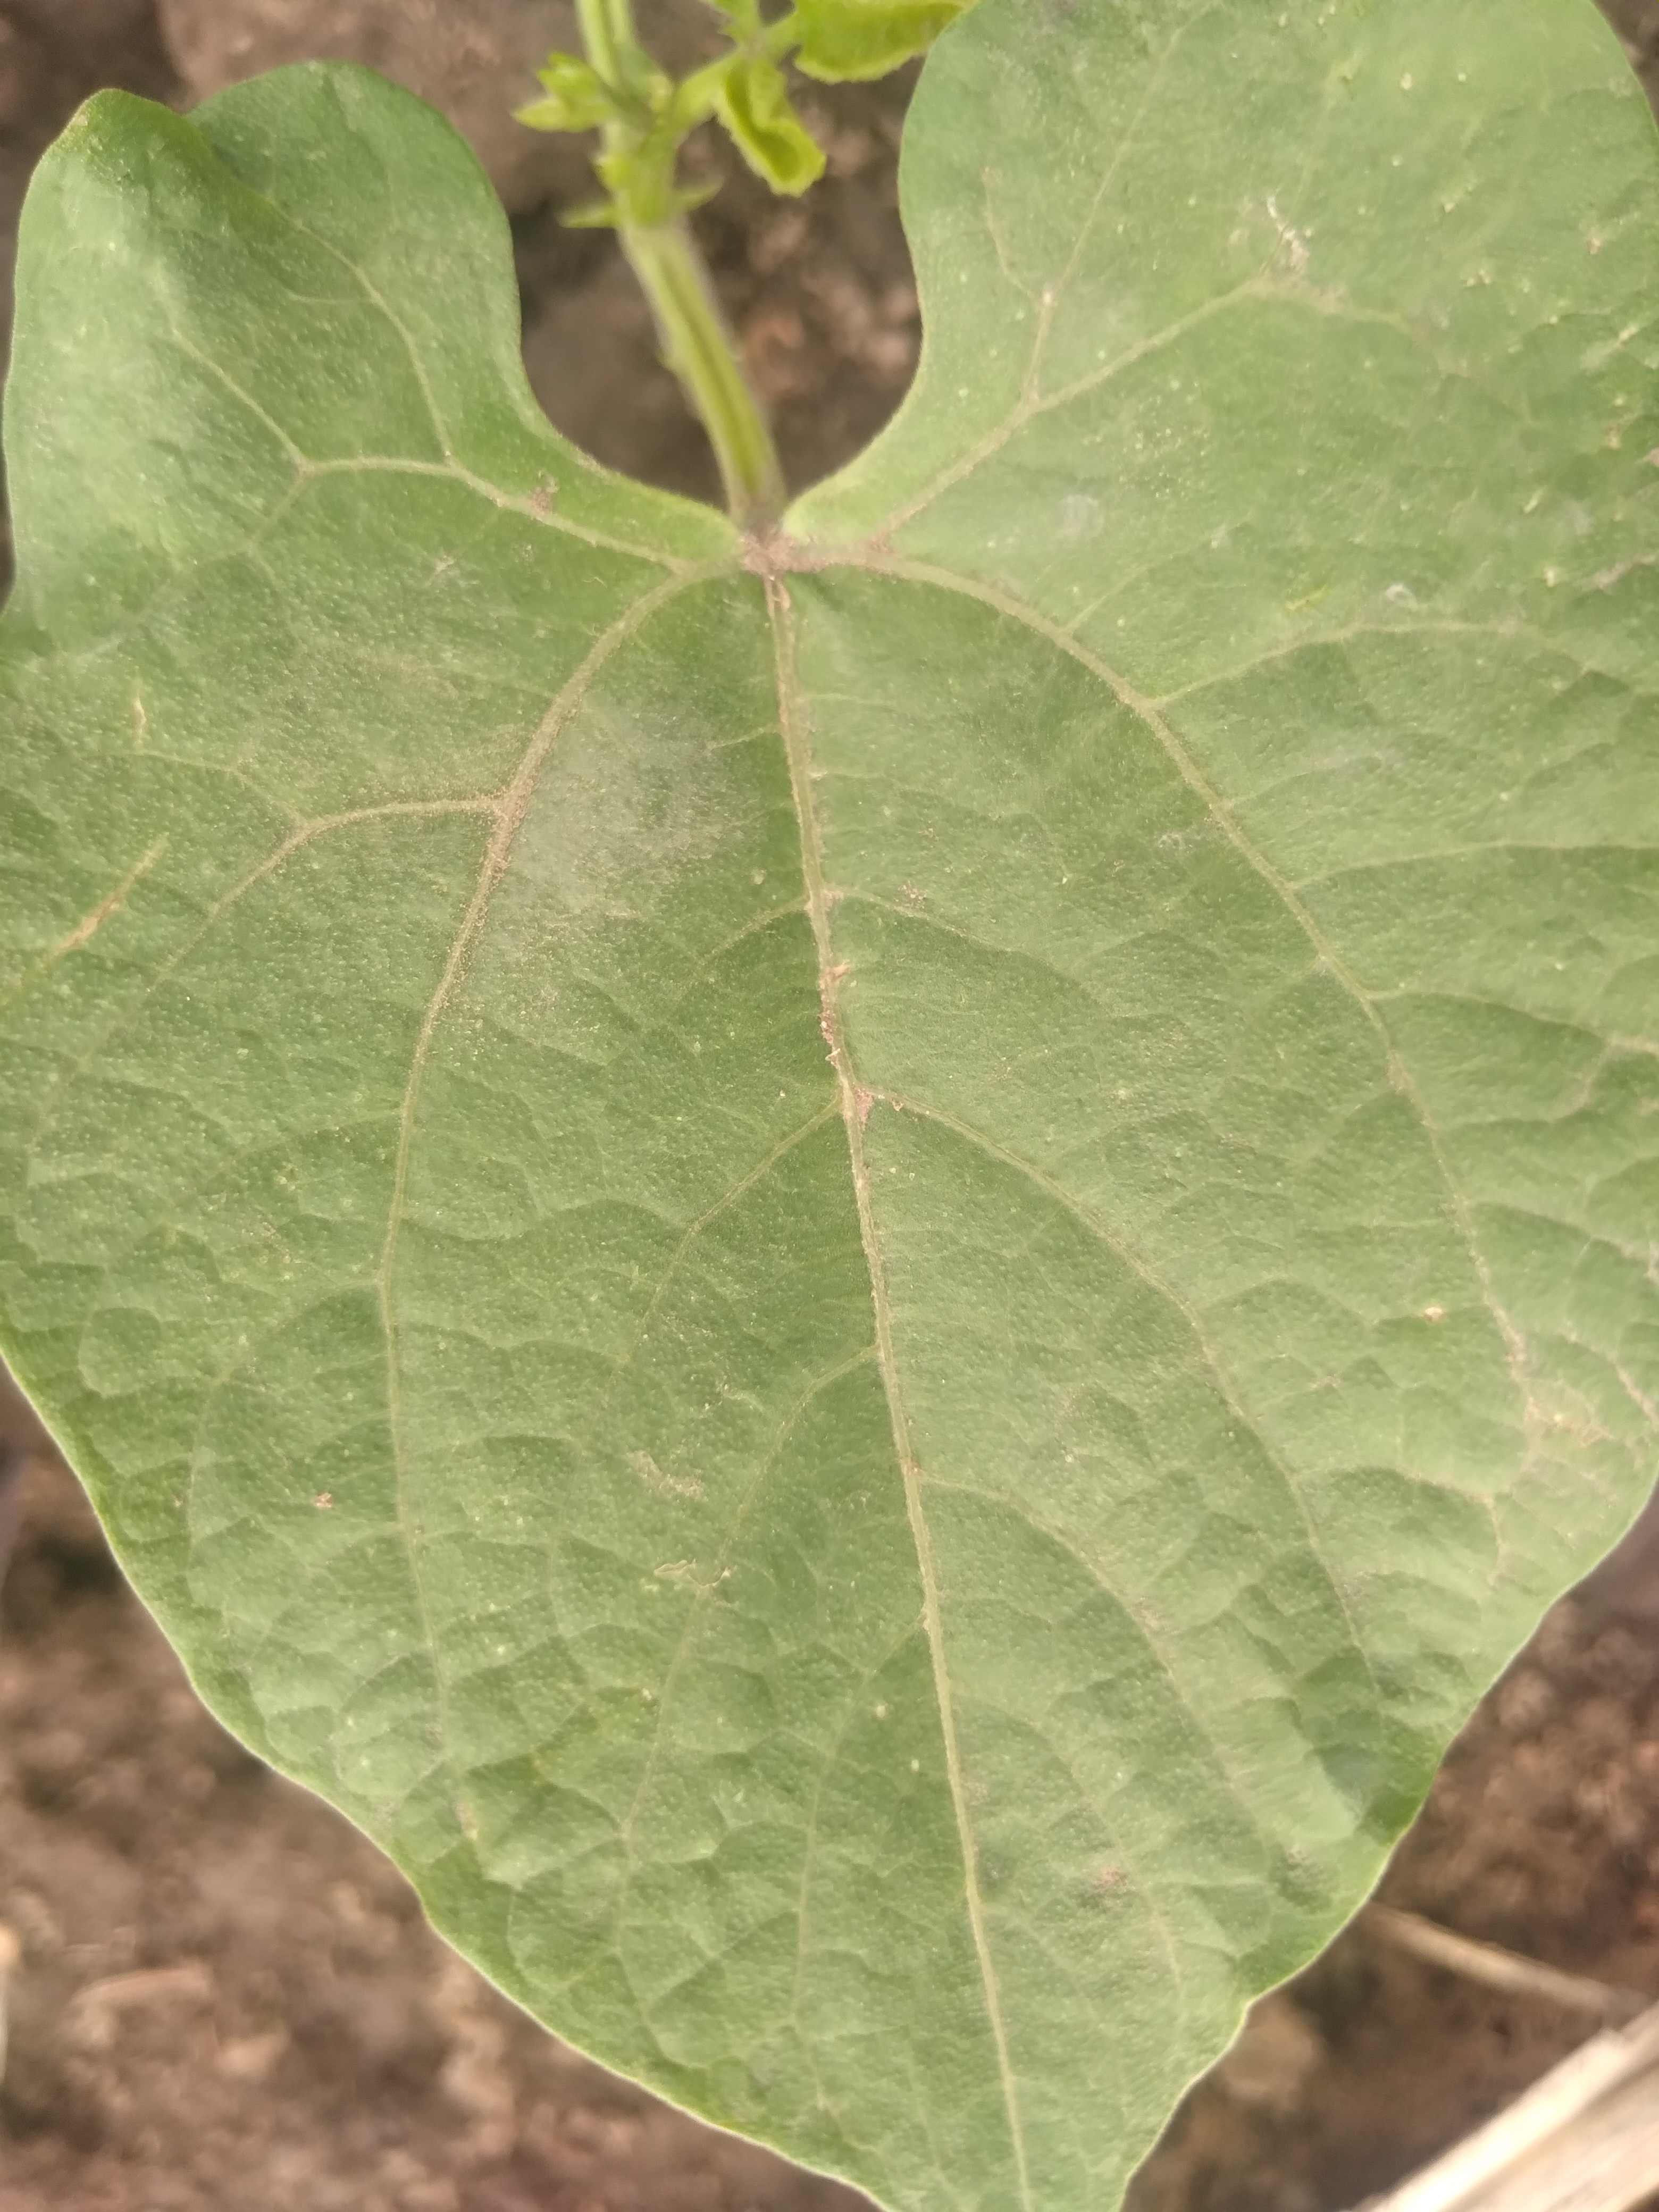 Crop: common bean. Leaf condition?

healthy
